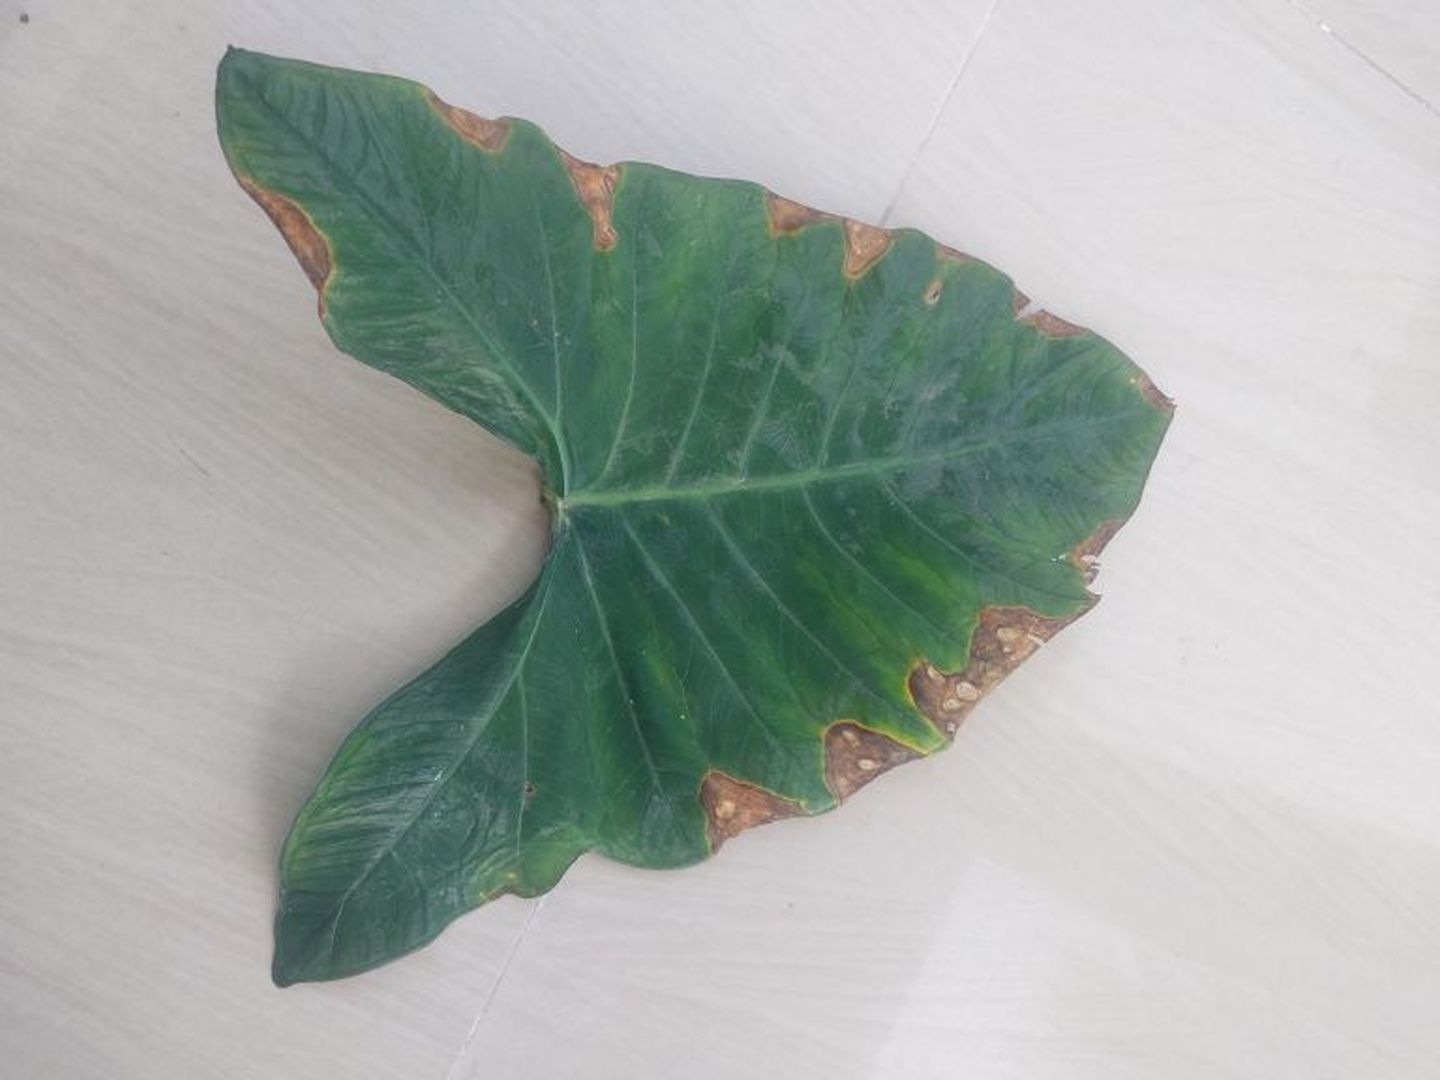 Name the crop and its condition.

taro, leaf blight
